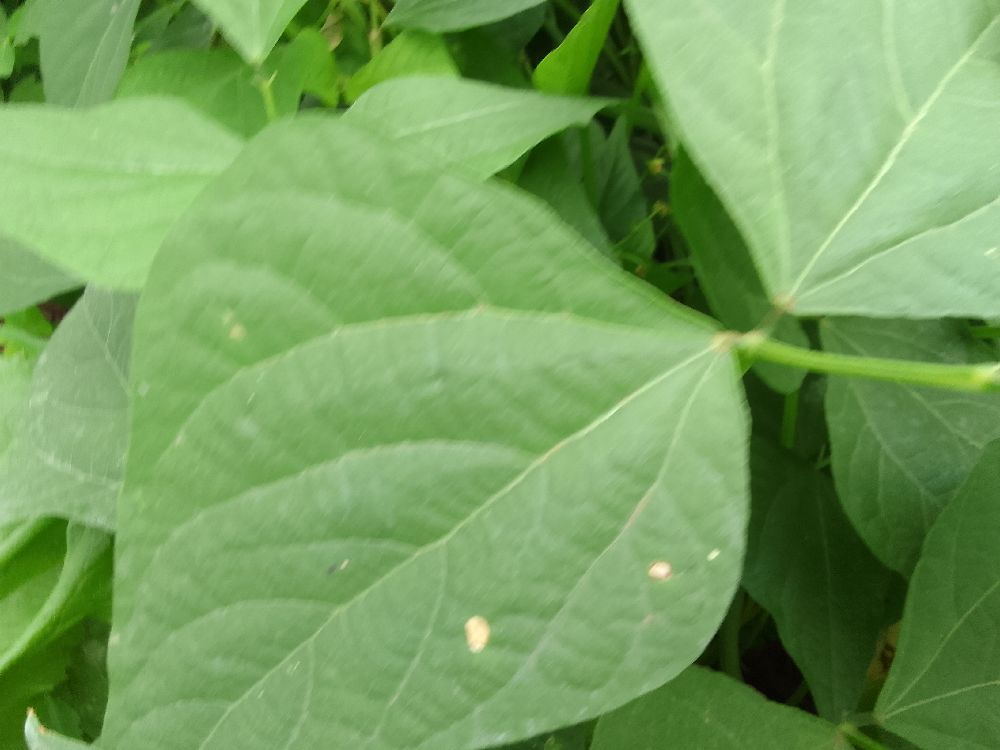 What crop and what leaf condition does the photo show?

common bean, healthy
